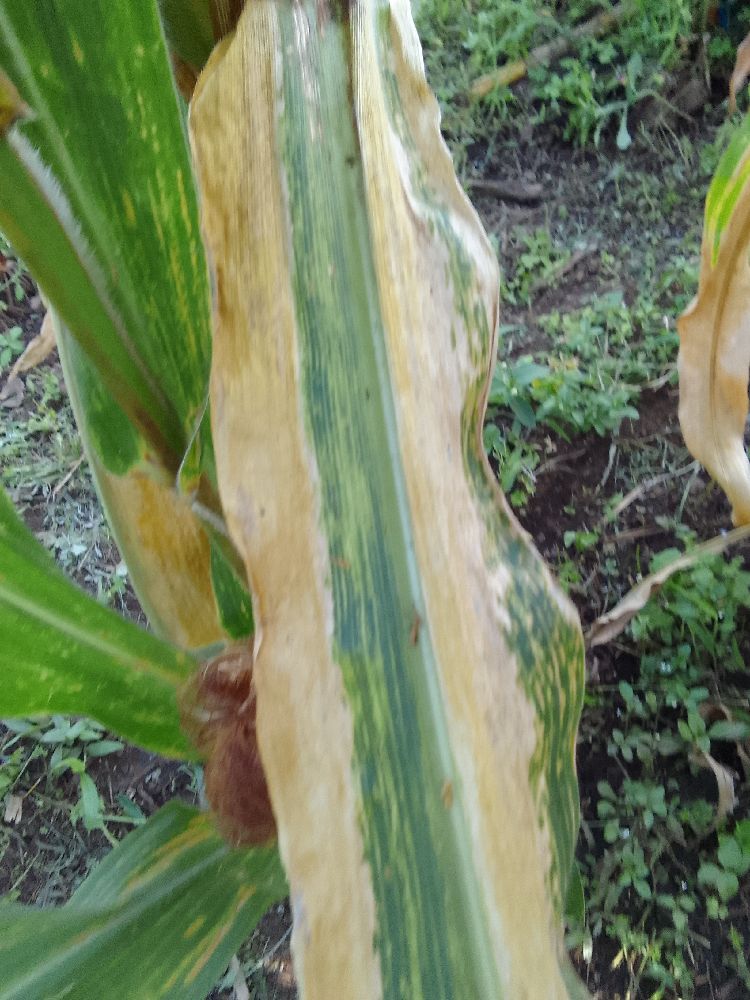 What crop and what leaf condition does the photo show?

maize, maize lethal necrosis
